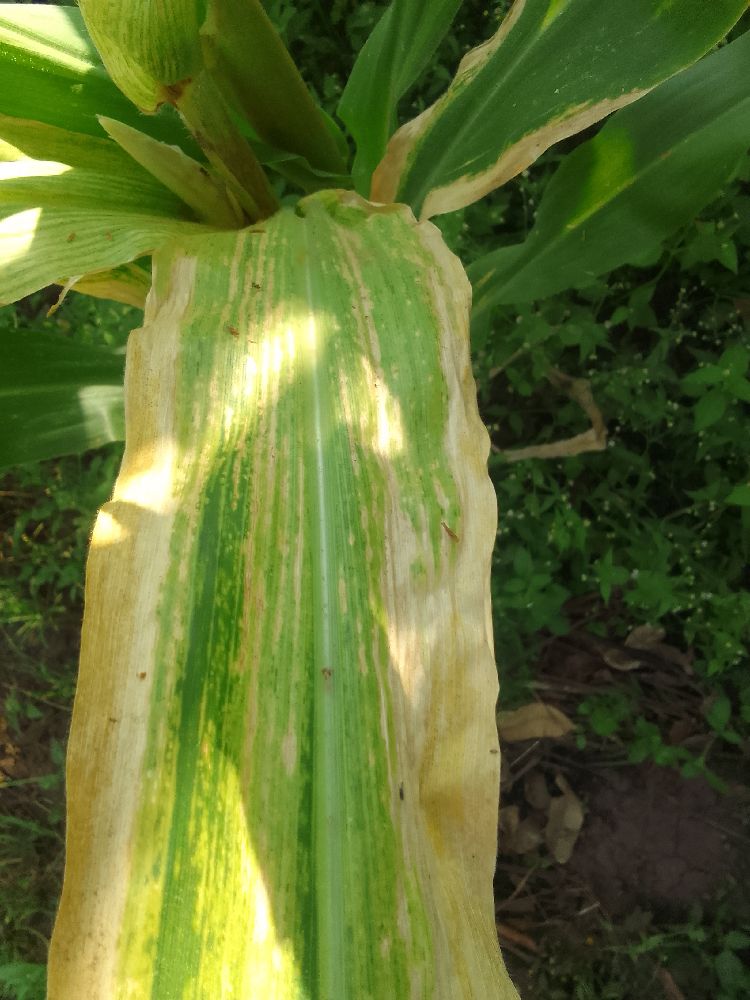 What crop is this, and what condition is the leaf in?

maize, maize lethal necrosis
